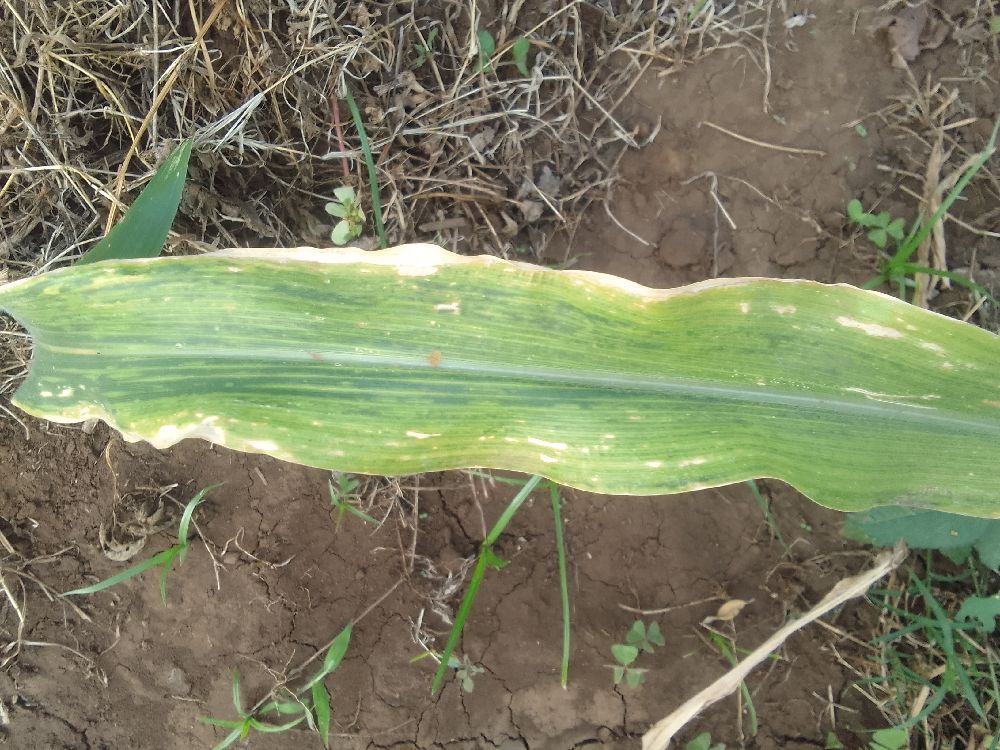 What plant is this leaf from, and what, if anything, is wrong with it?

maize, maize lethal necrosis
